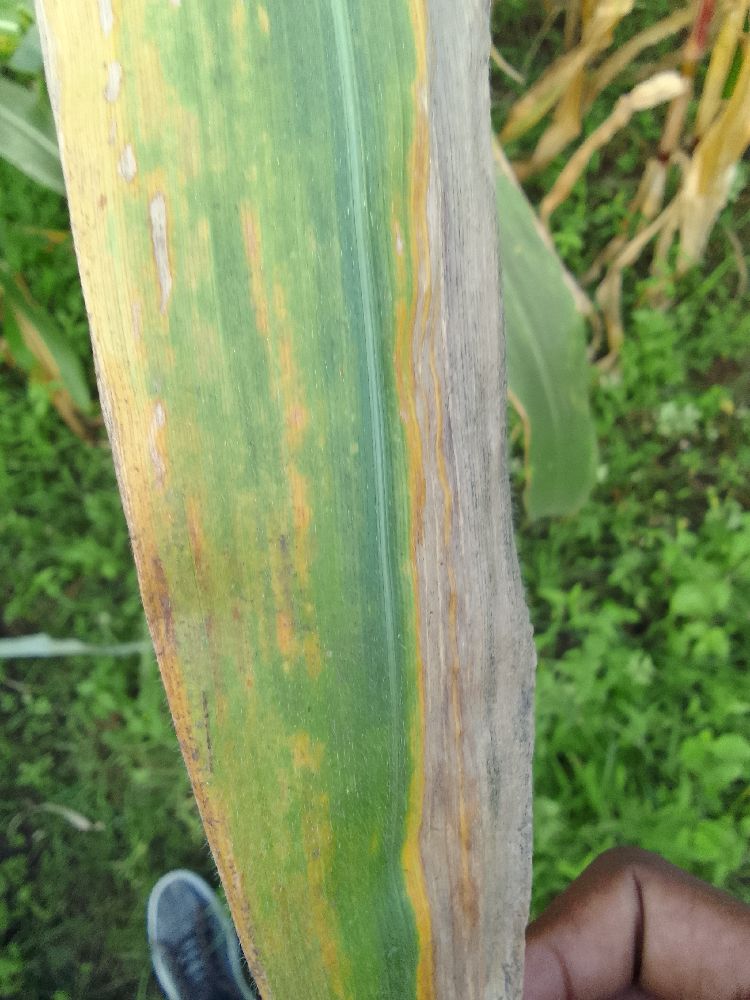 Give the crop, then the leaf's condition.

maize, maize lethal necrosis
